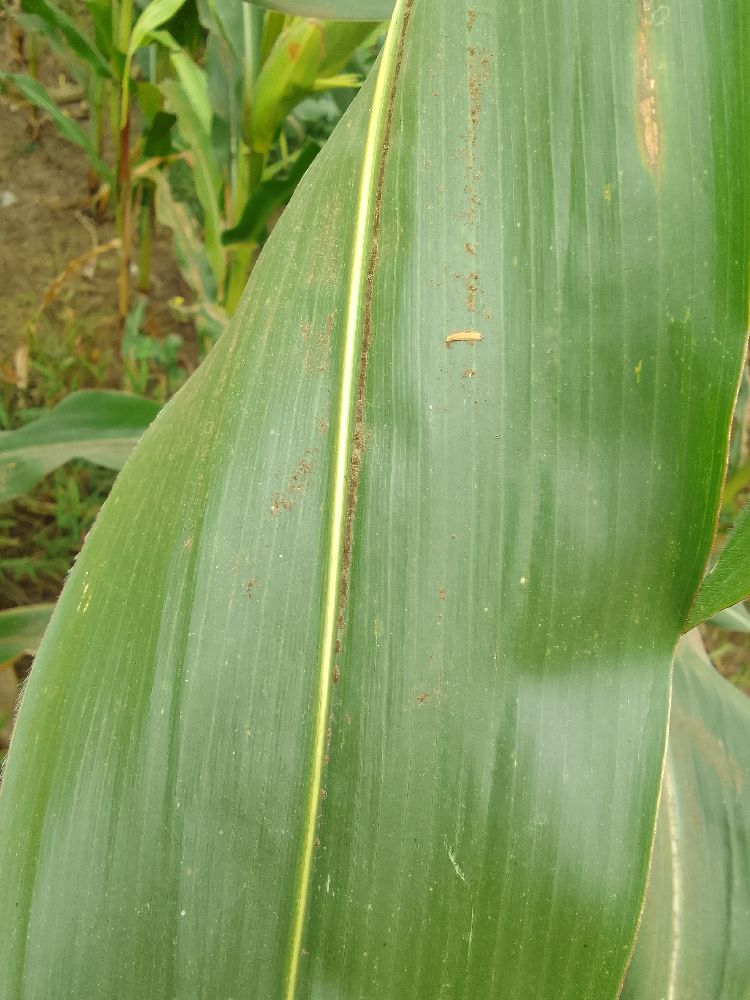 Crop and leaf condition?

maize, healthy
